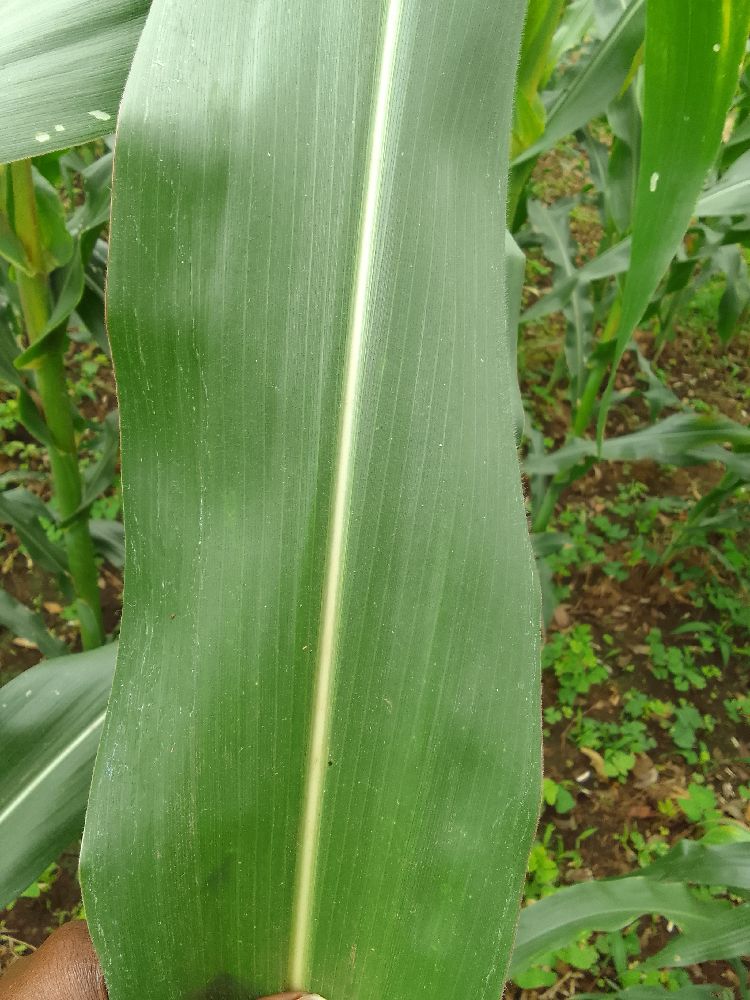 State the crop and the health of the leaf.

maize, healthy
